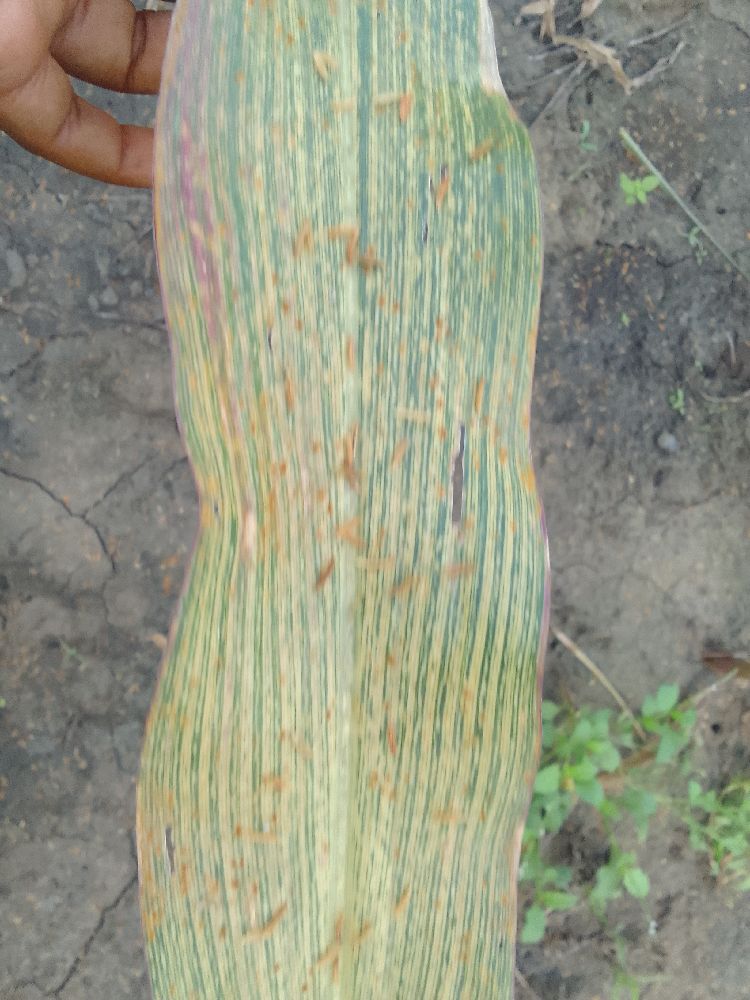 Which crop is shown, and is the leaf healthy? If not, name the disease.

maize, maize streak virus
